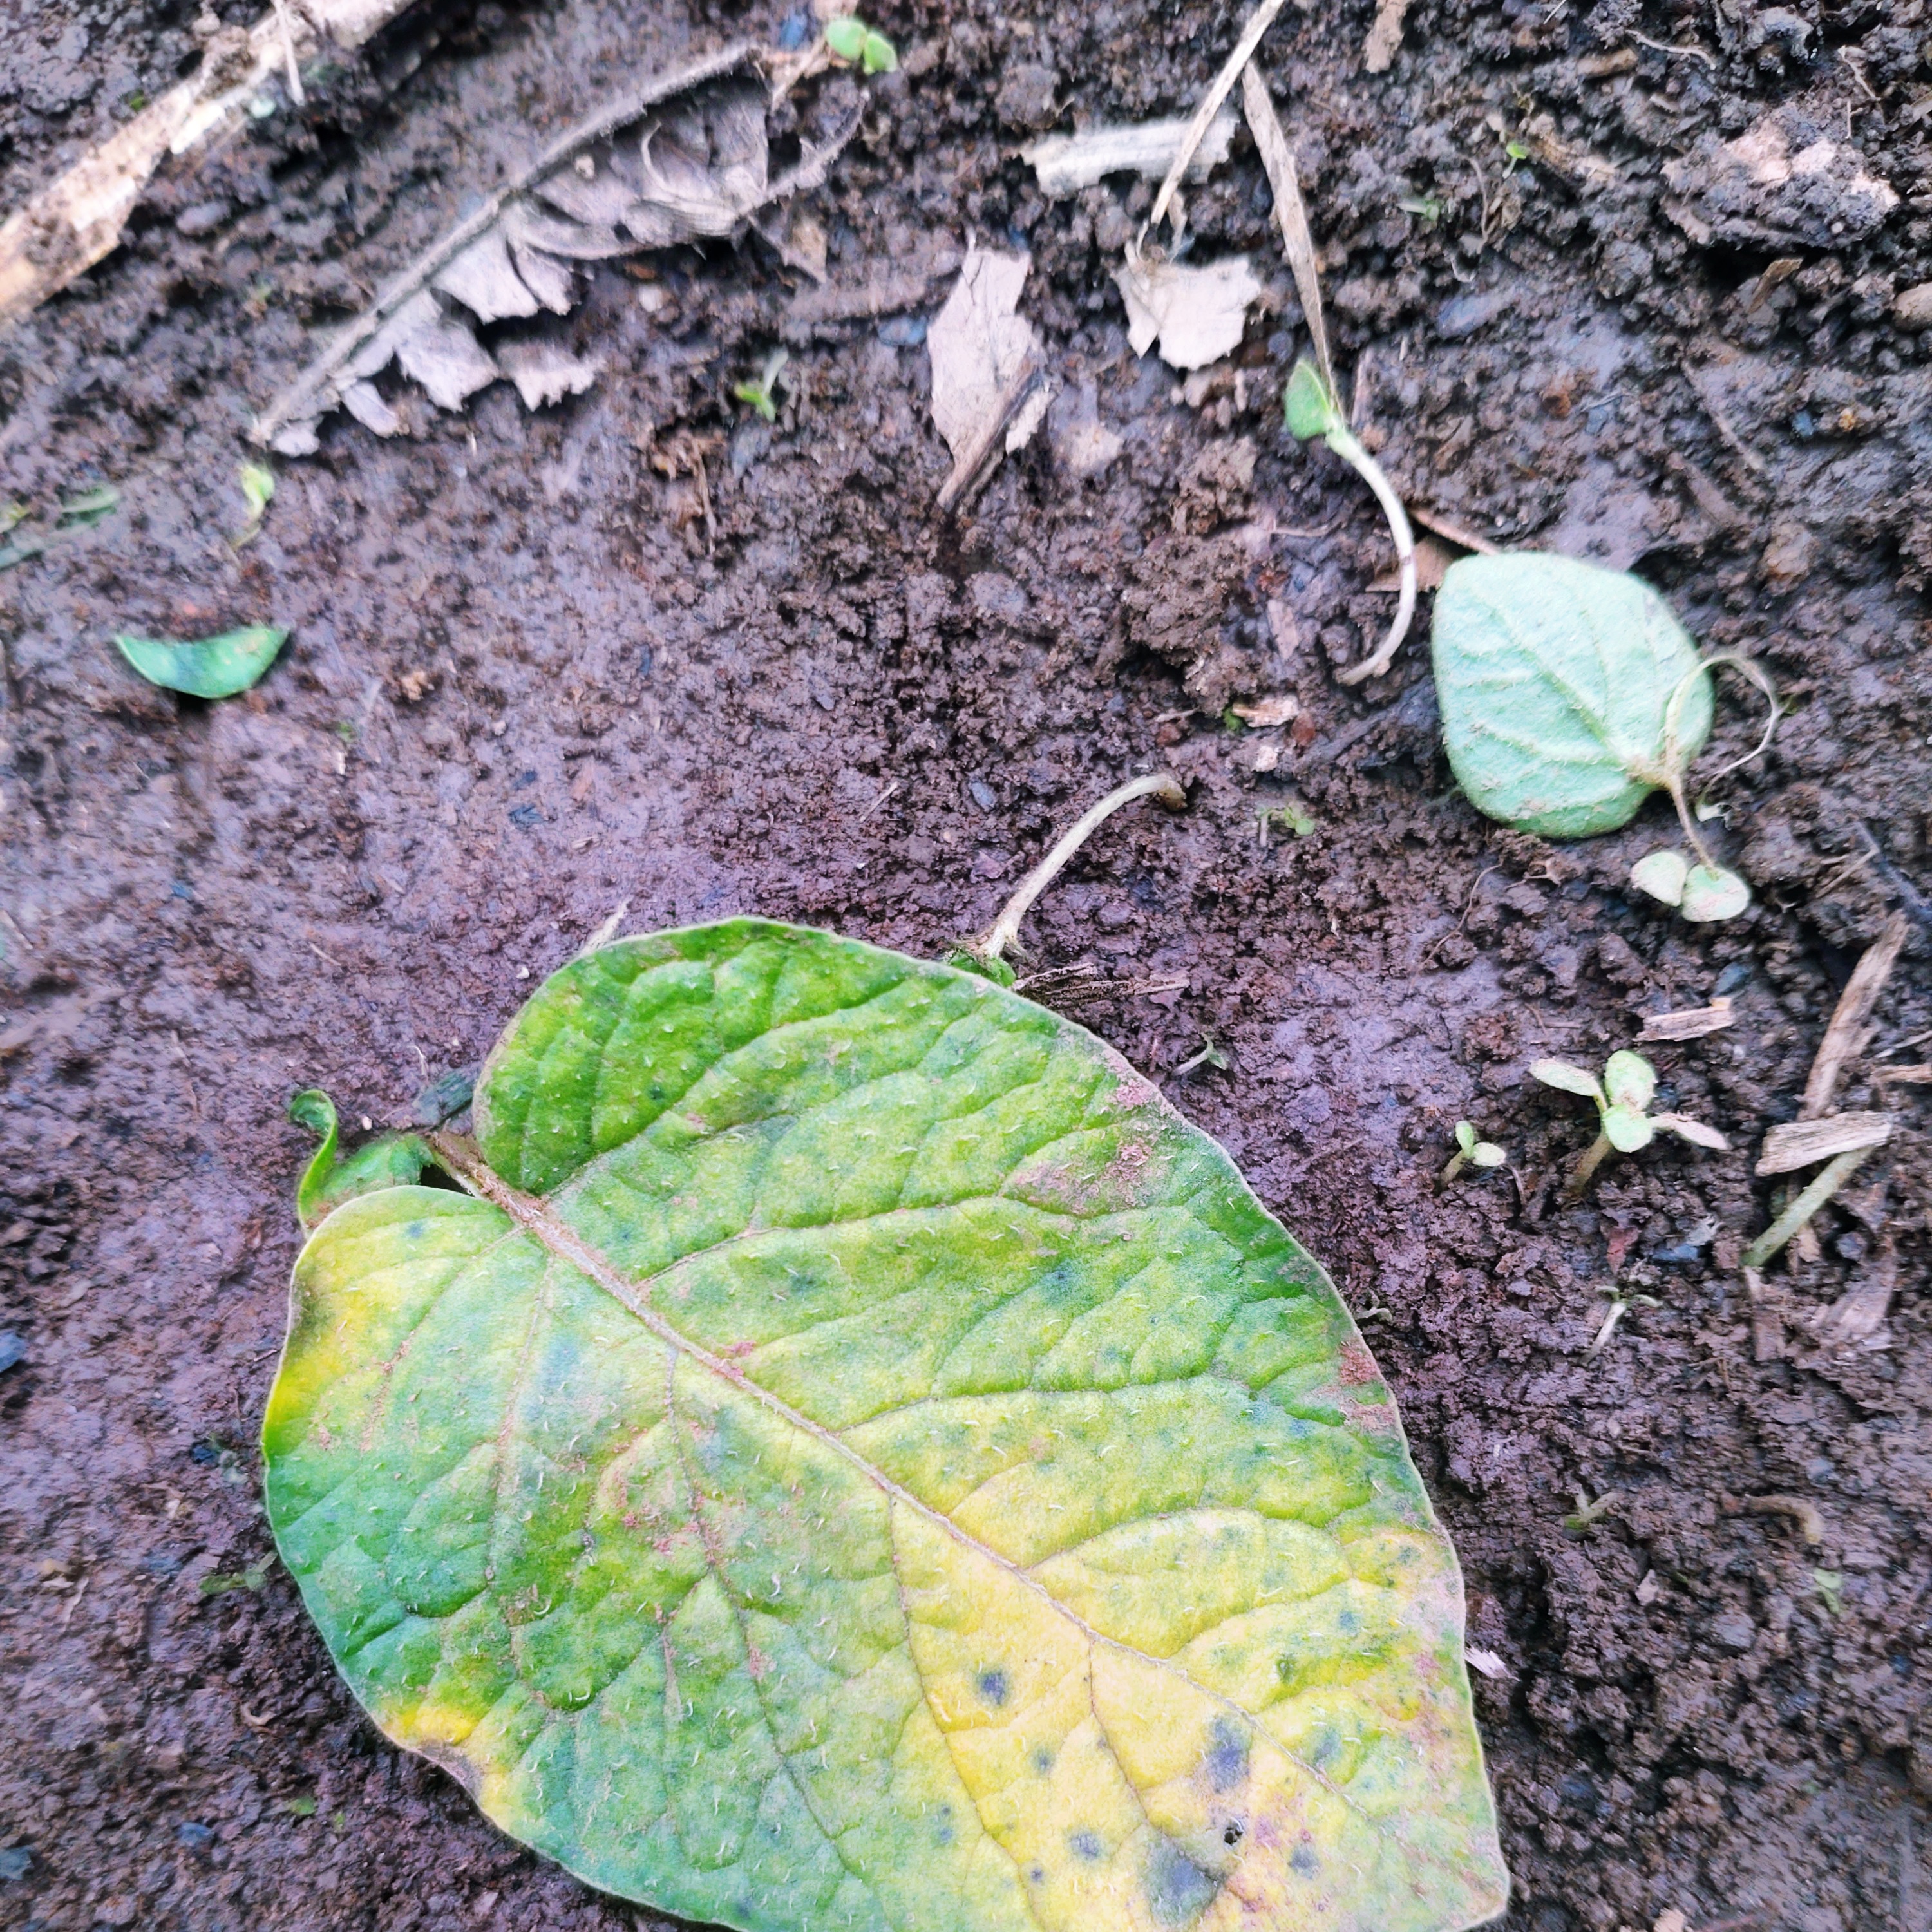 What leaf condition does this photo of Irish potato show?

late blight
